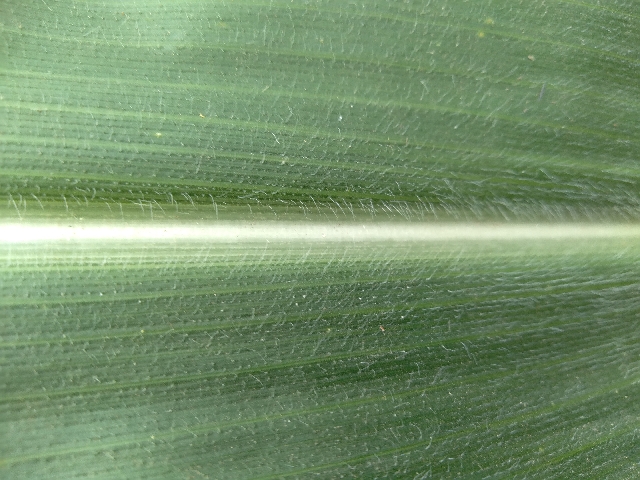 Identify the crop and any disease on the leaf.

maize, healthy
